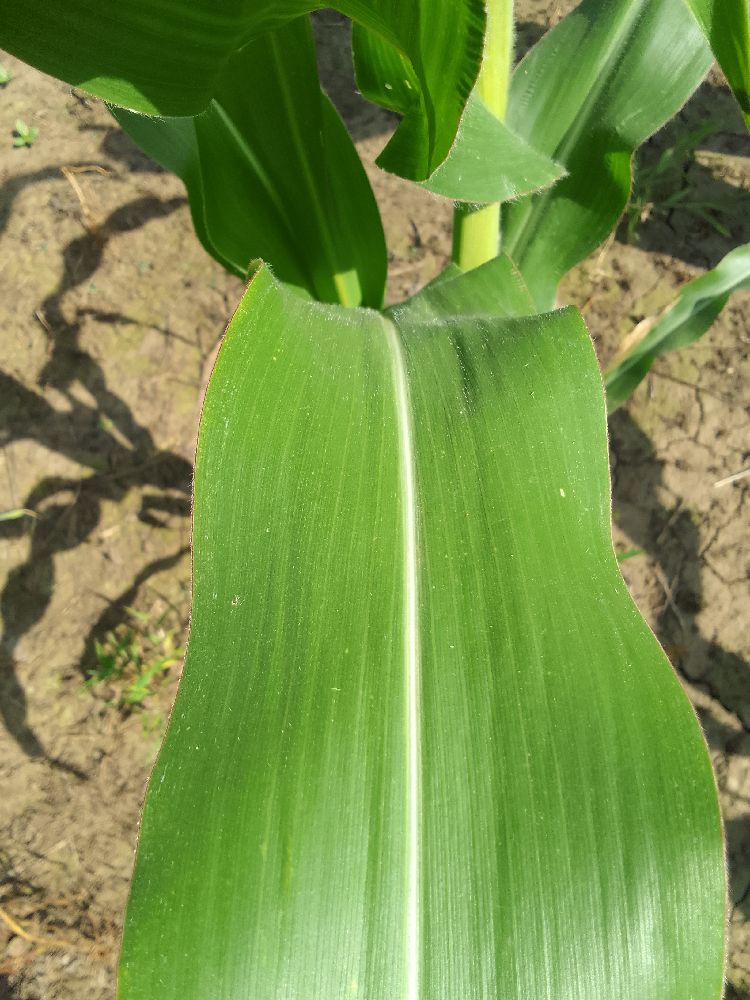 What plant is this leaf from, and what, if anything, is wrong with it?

maize, healthy
